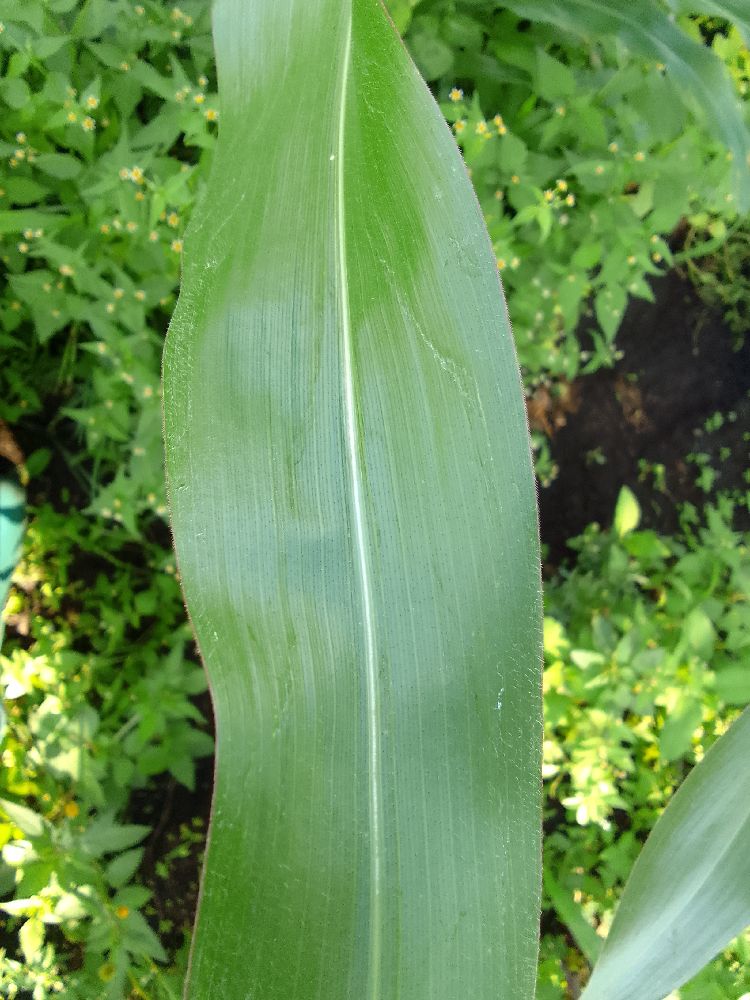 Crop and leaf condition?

maize, healthy
